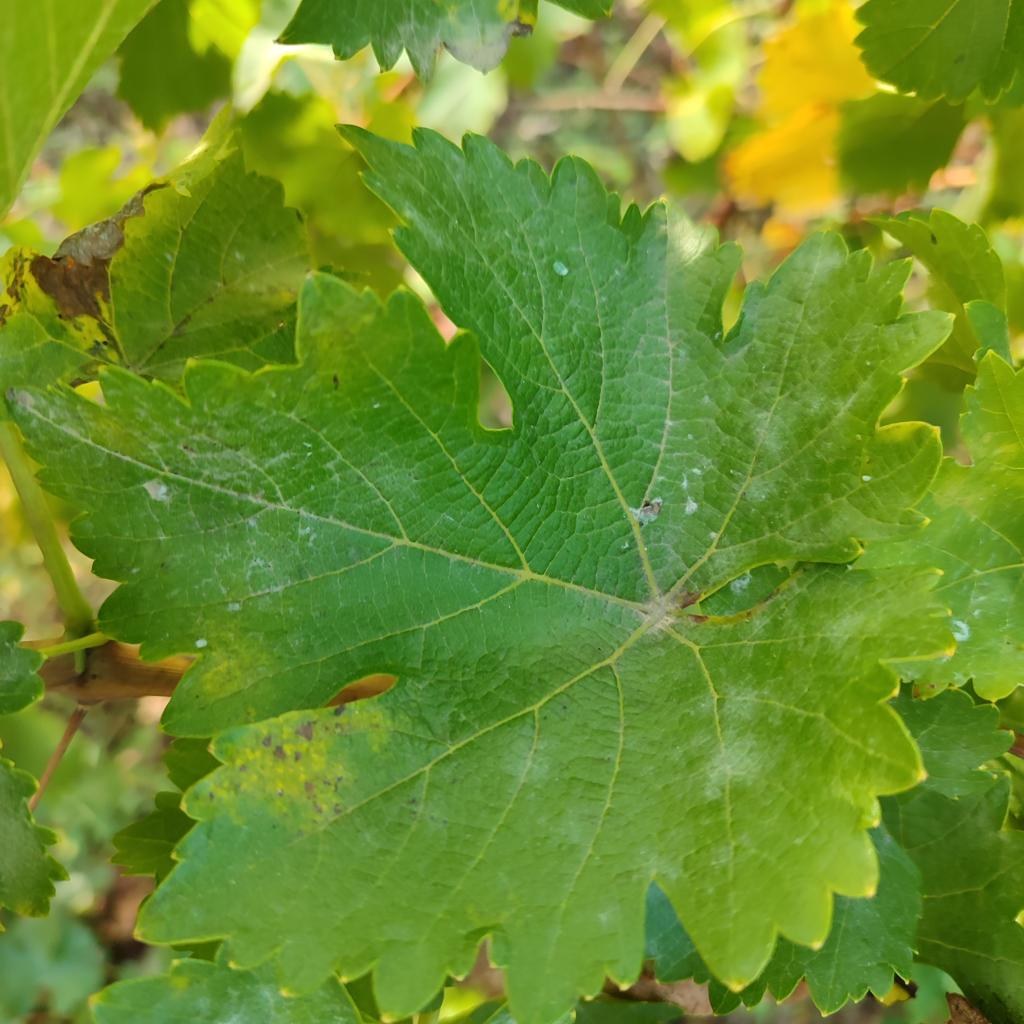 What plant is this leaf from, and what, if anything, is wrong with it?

grapevine, powdery mildew
